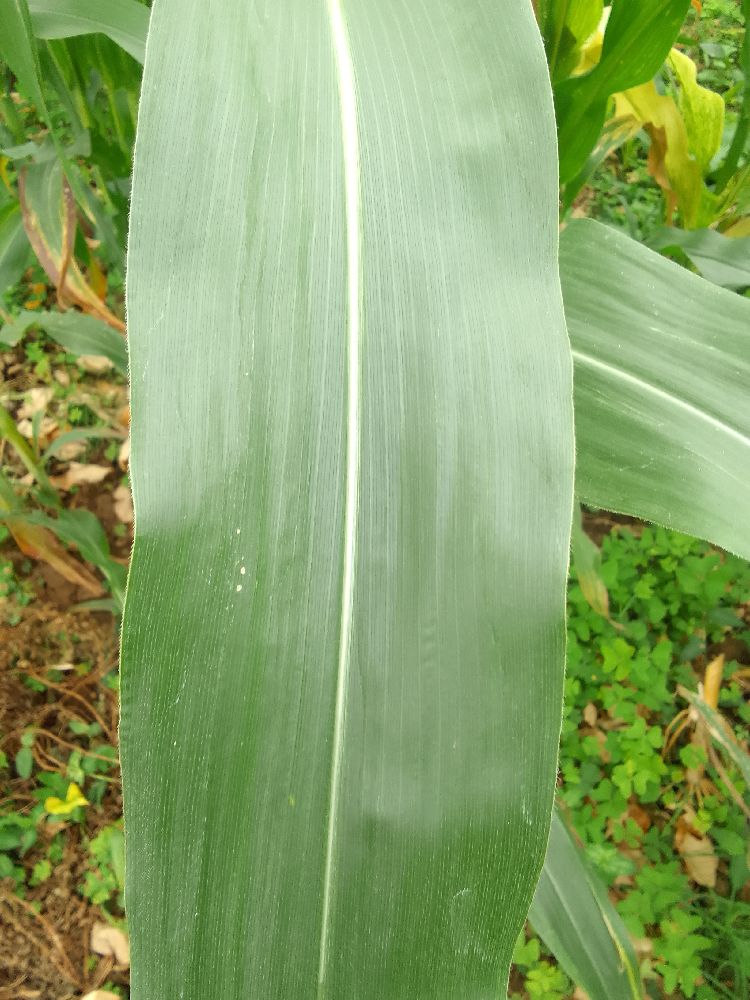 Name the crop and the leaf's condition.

maize, healthy
